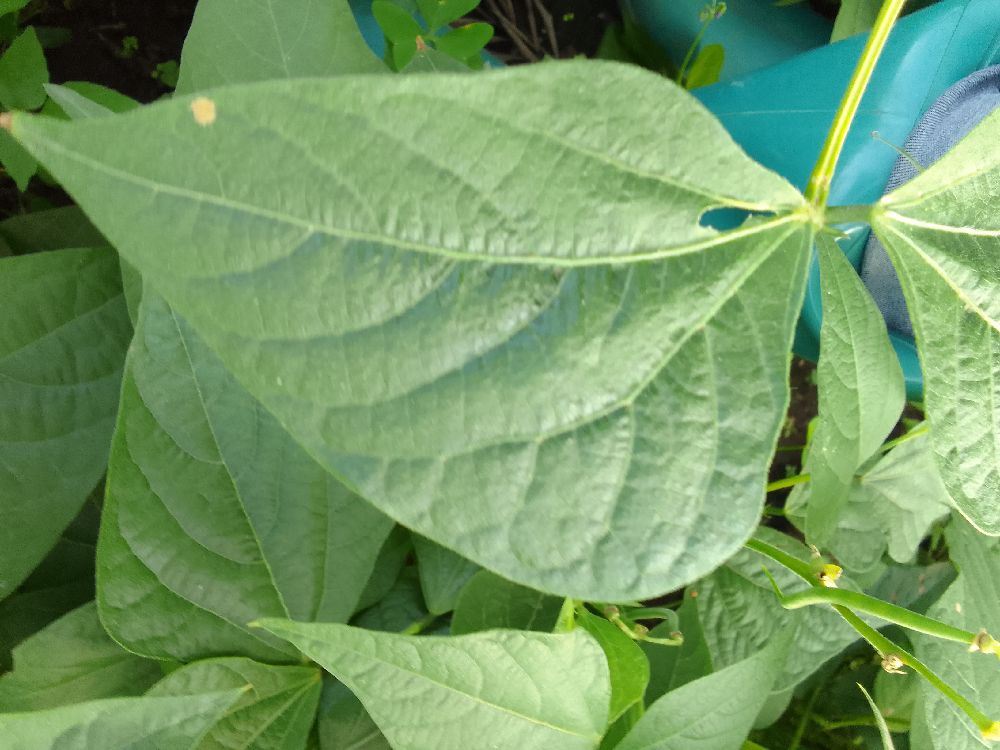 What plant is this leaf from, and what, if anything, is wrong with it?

common bean, healthy
